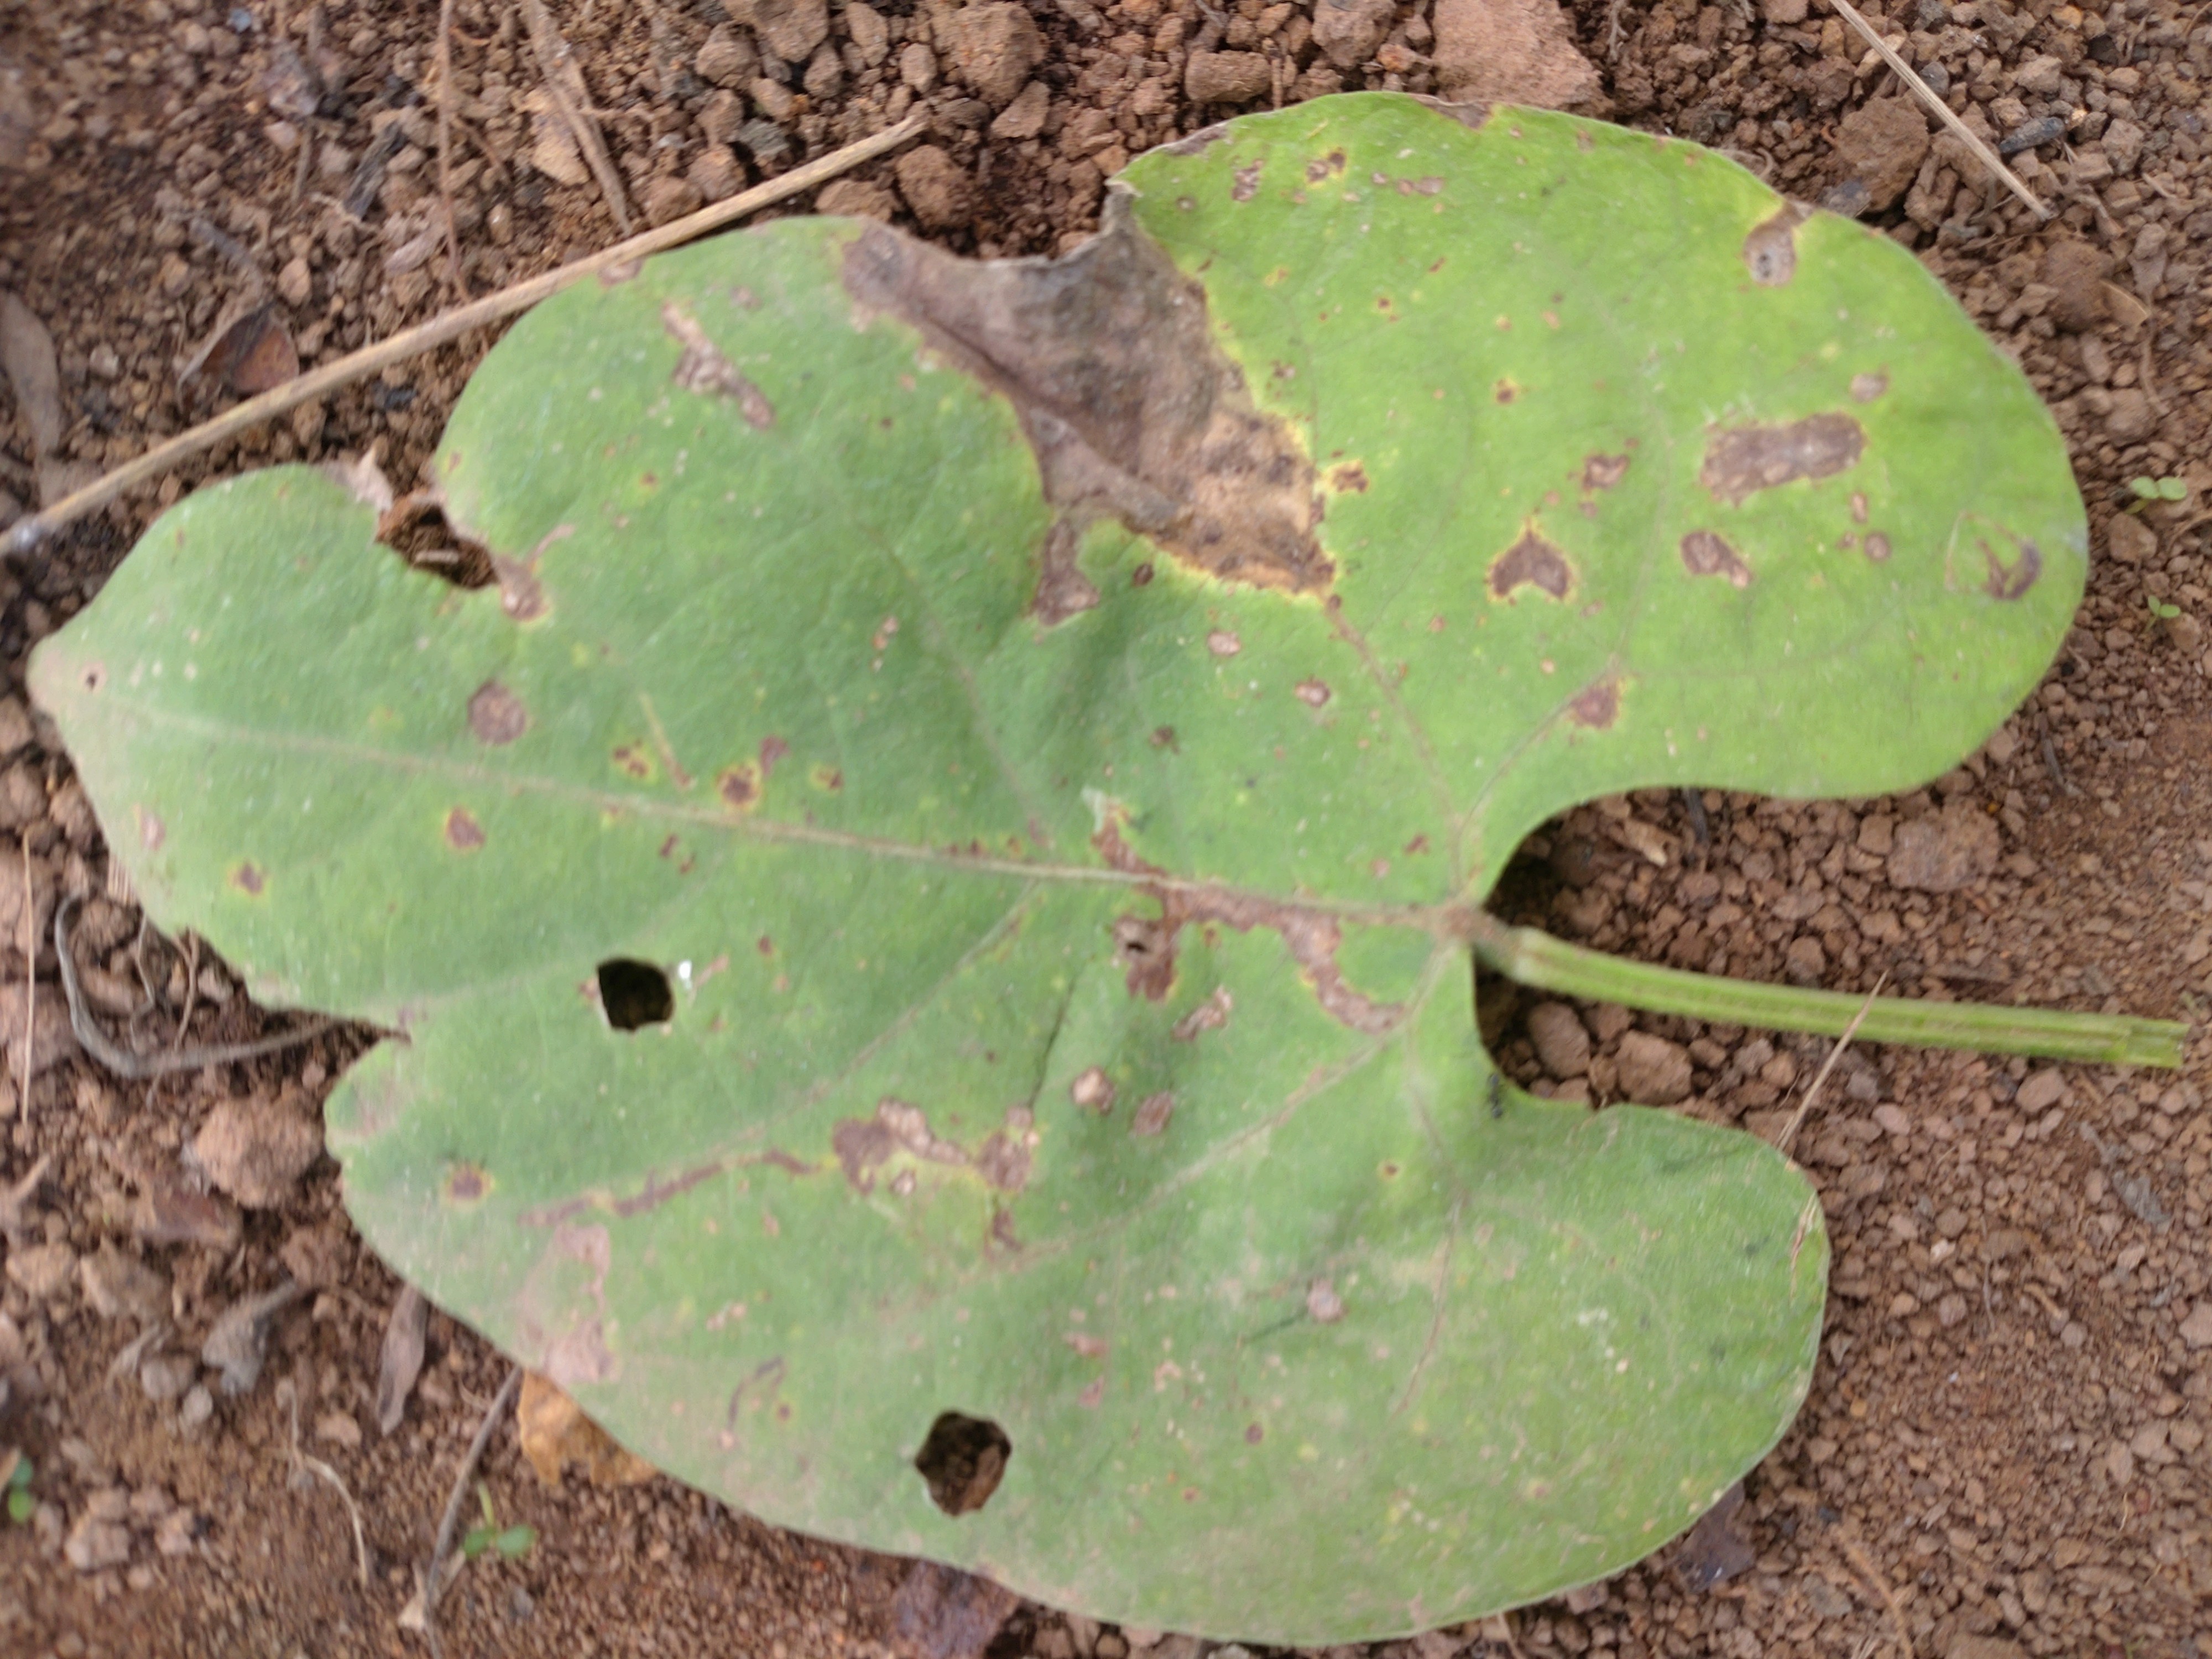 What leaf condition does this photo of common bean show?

rust
